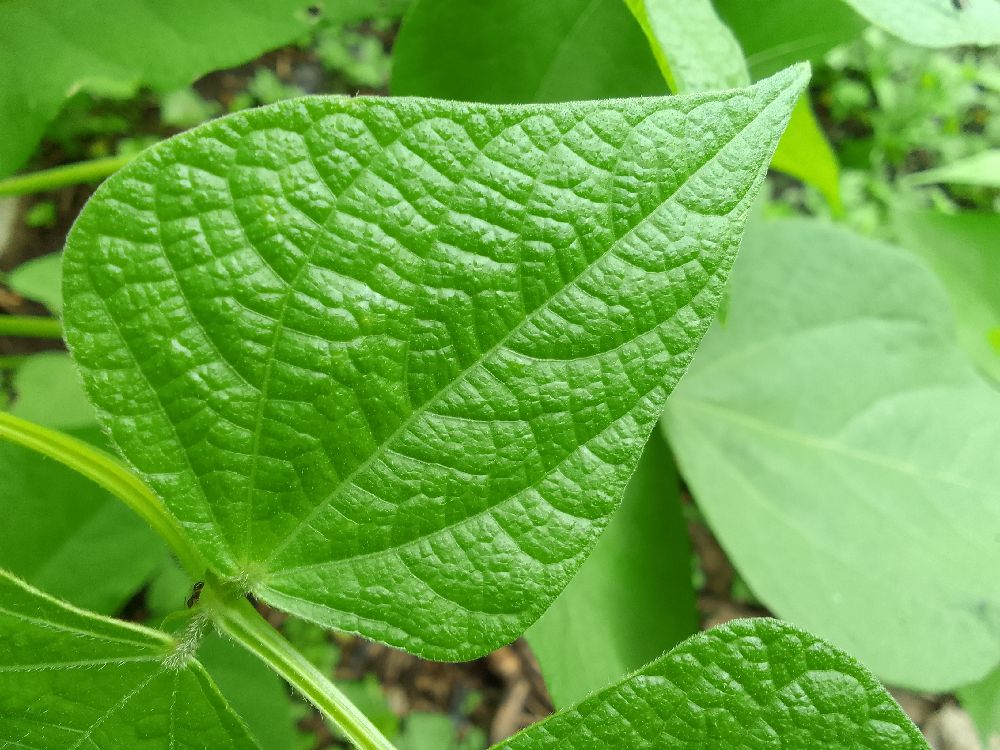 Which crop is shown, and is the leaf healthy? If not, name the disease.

common bean, healthy
